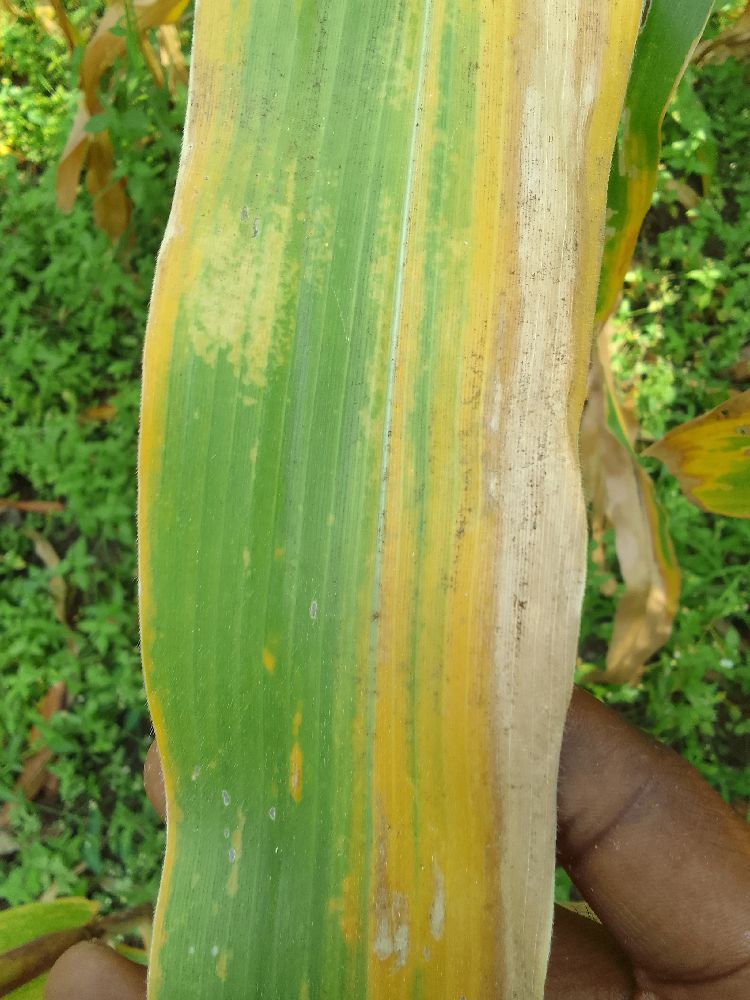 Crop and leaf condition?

maize, maize lethal necrosis
